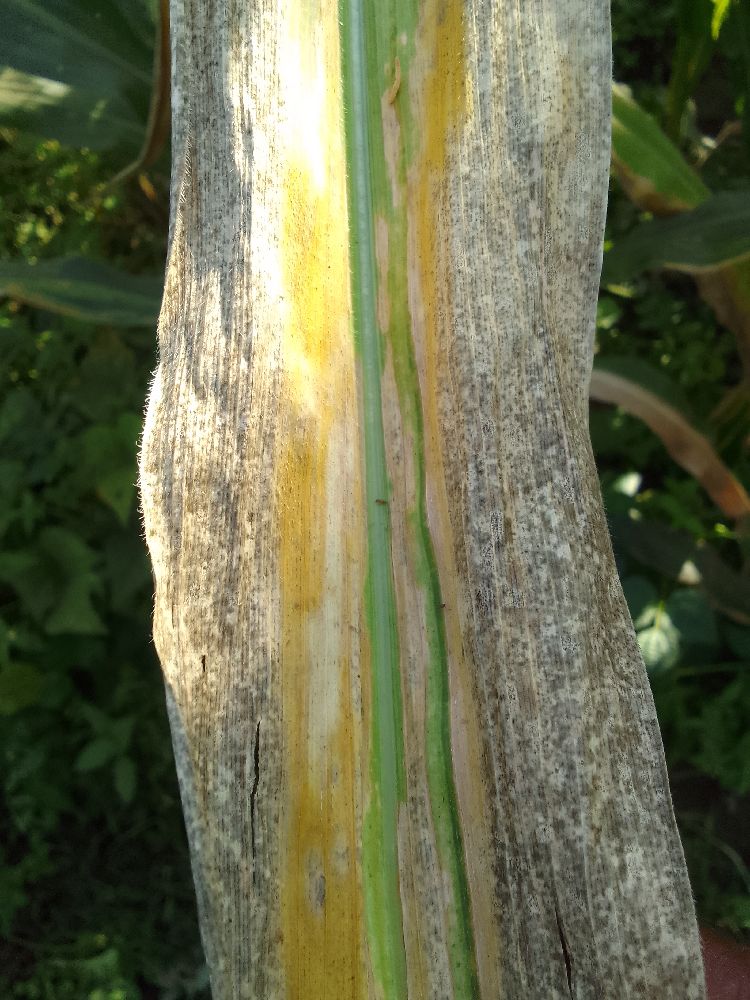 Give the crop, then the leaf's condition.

maize, maize lethal necrosis
